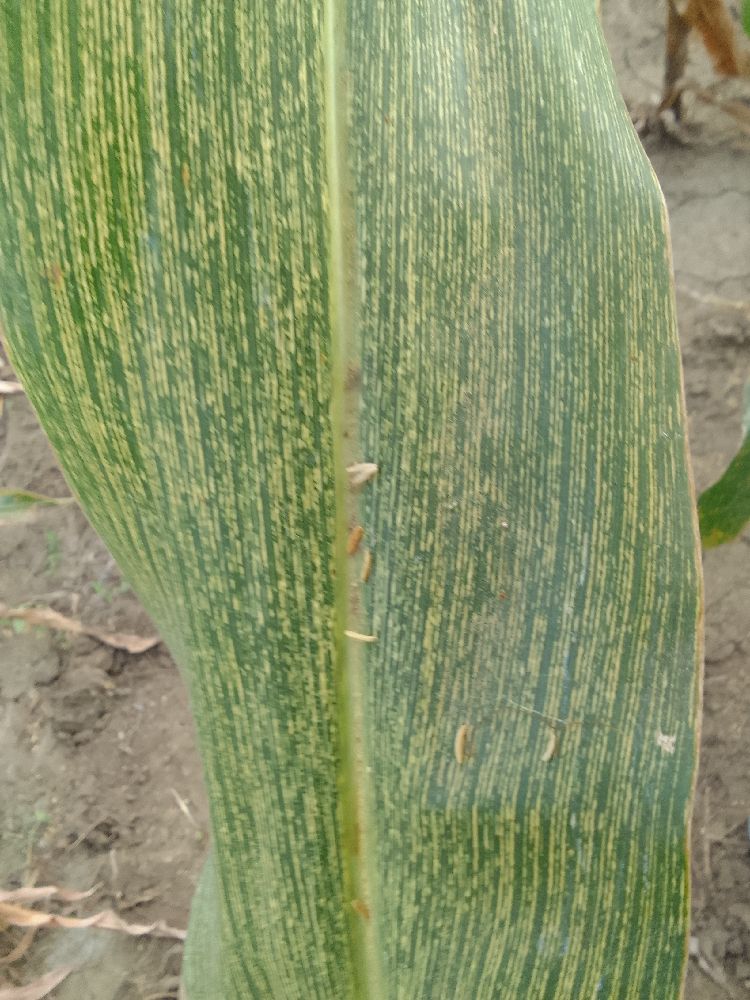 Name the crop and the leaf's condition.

maize, maize streak virus
